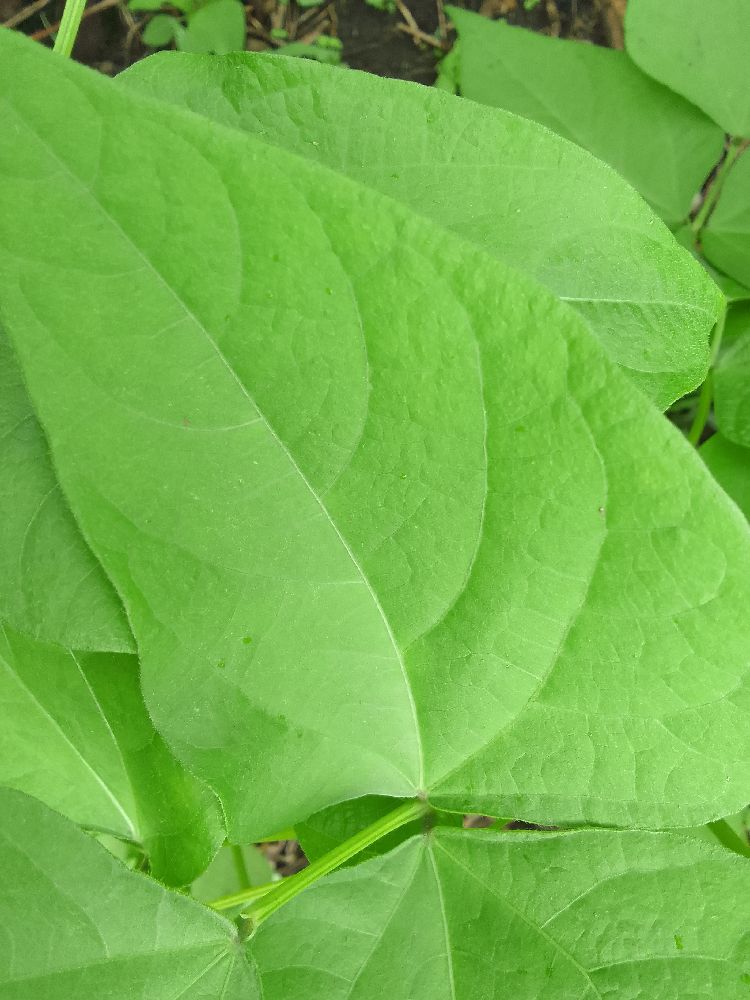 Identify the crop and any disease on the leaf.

common bean, healthy
